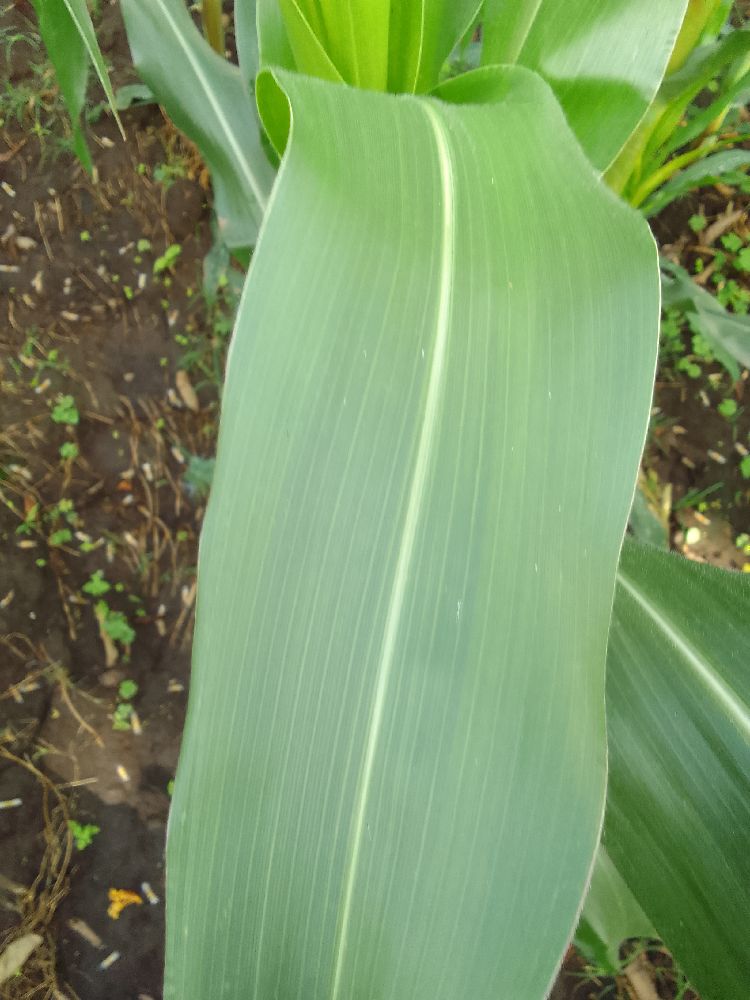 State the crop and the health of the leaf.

maize, healthy
